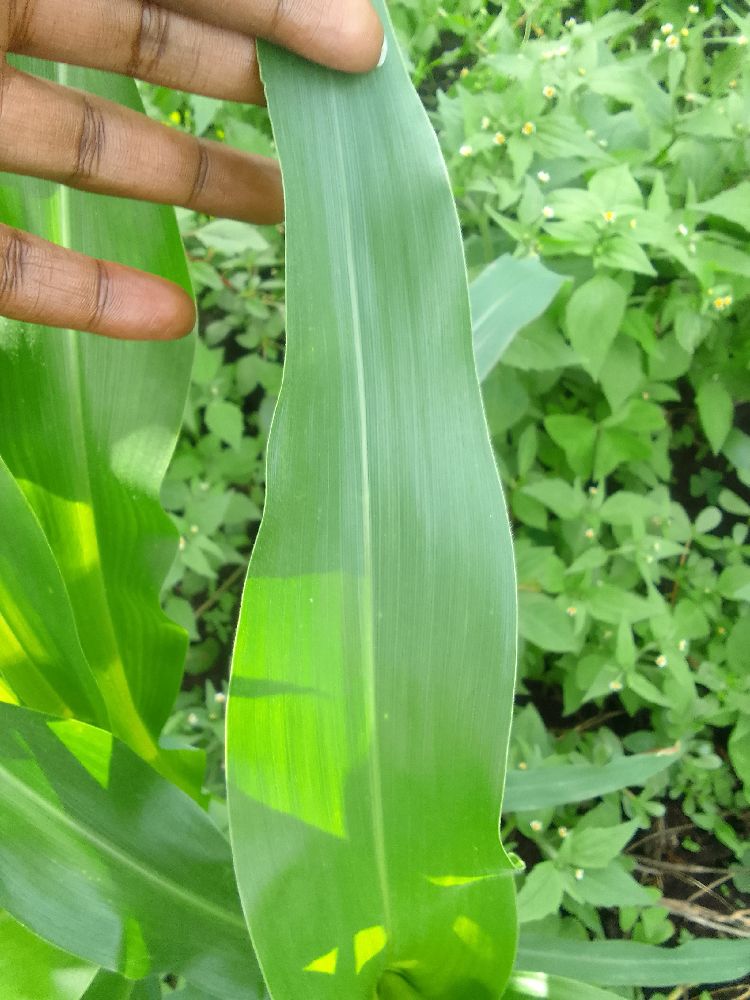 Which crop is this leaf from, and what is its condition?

maize, healthy
